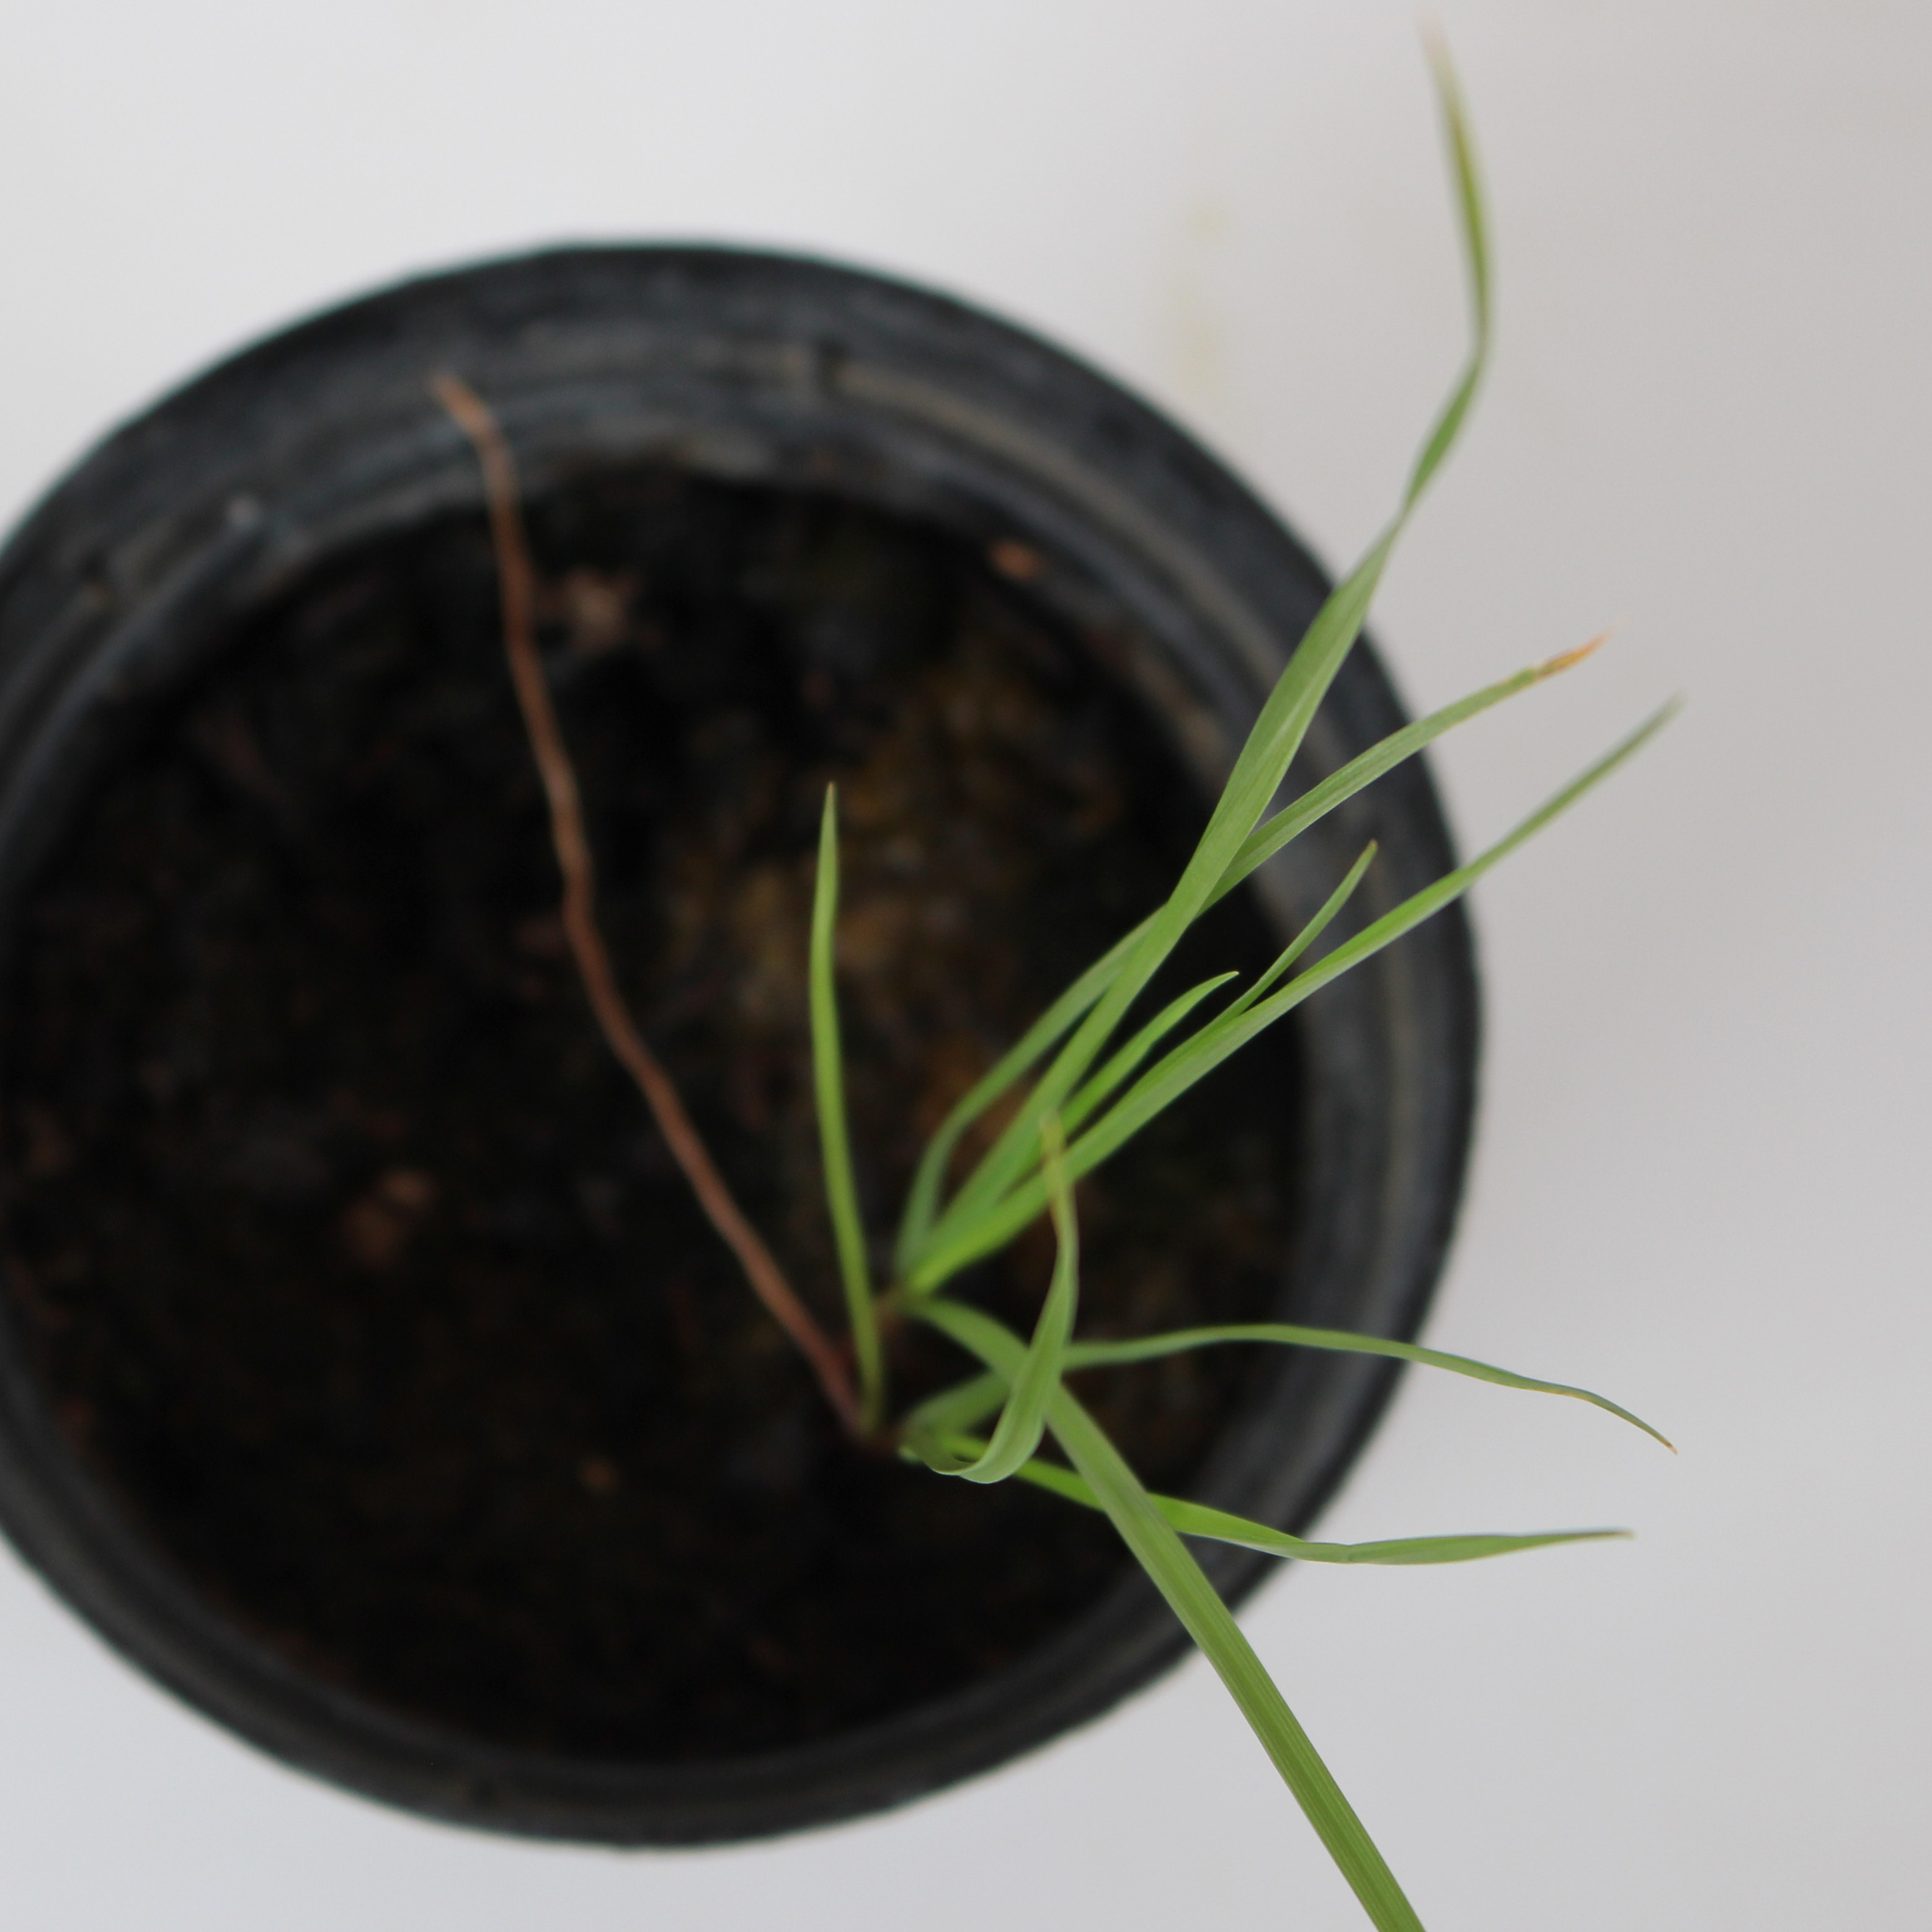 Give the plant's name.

Lolium multiflorum
